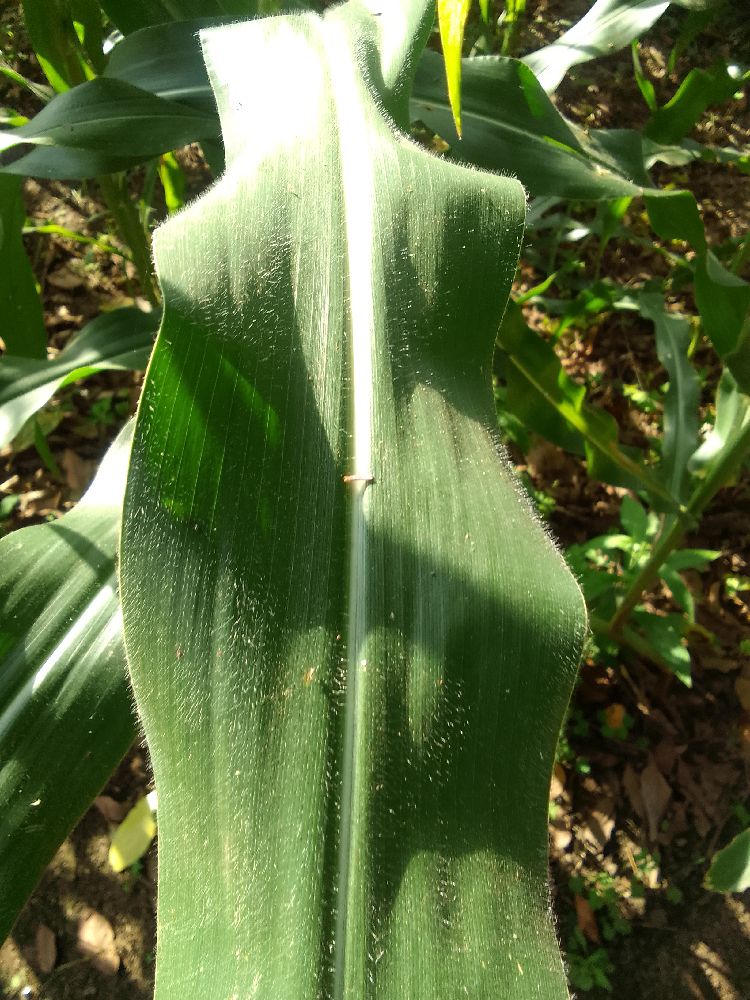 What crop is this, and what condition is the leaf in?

maize, healthy
